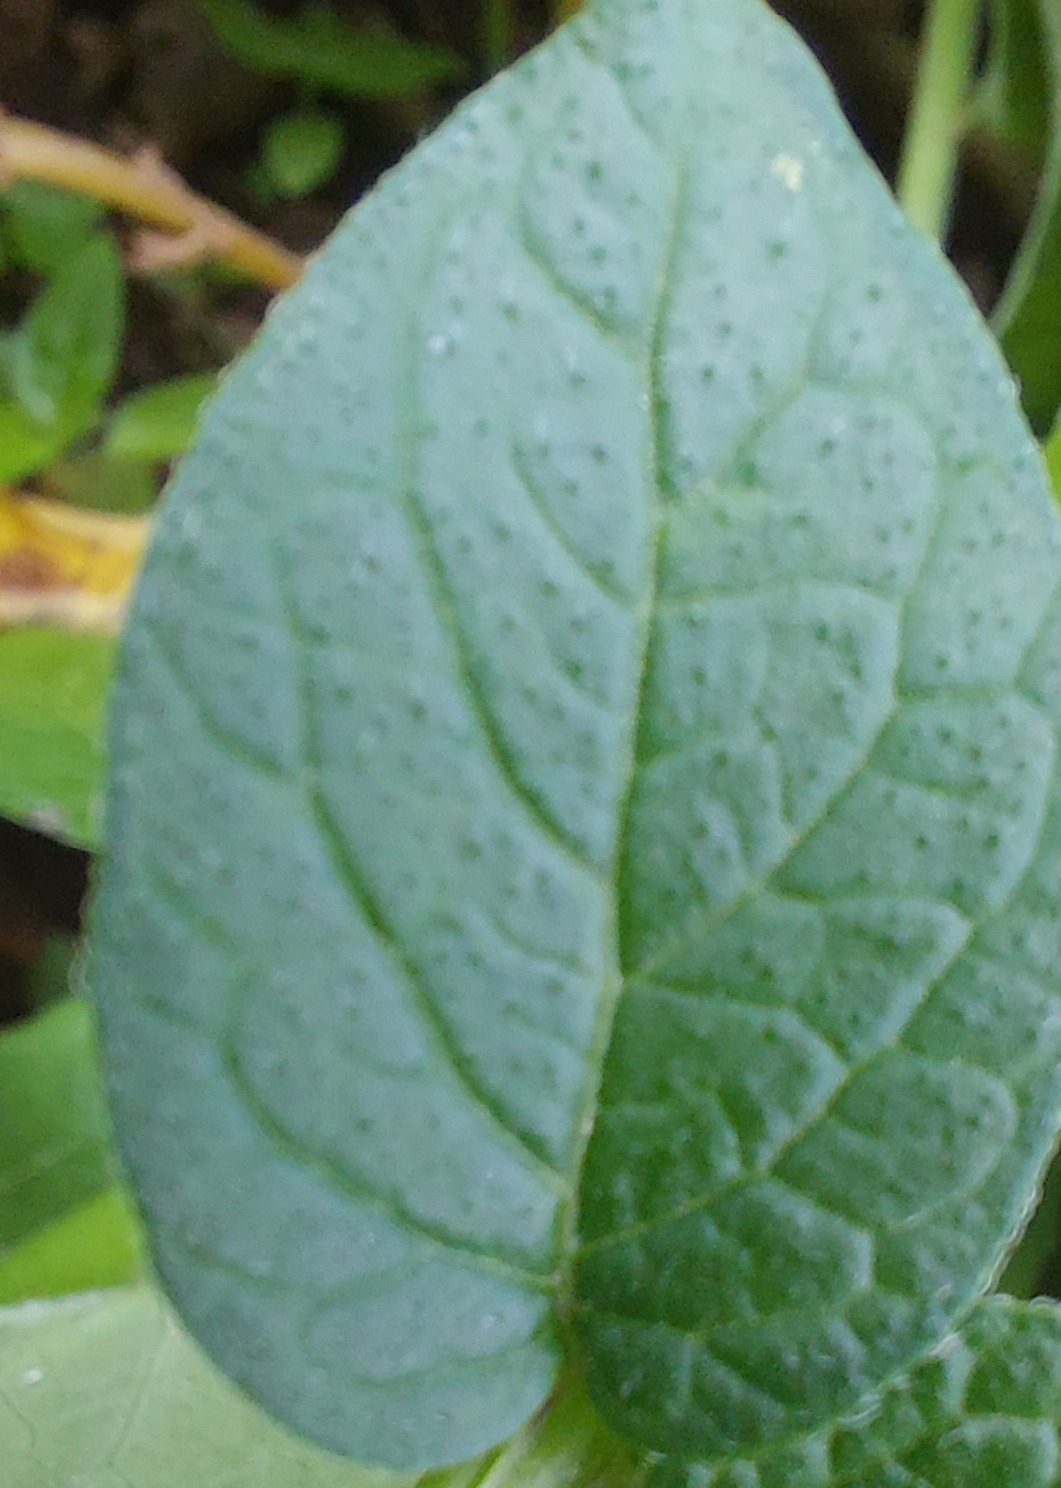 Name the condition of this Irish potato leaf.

healthy
